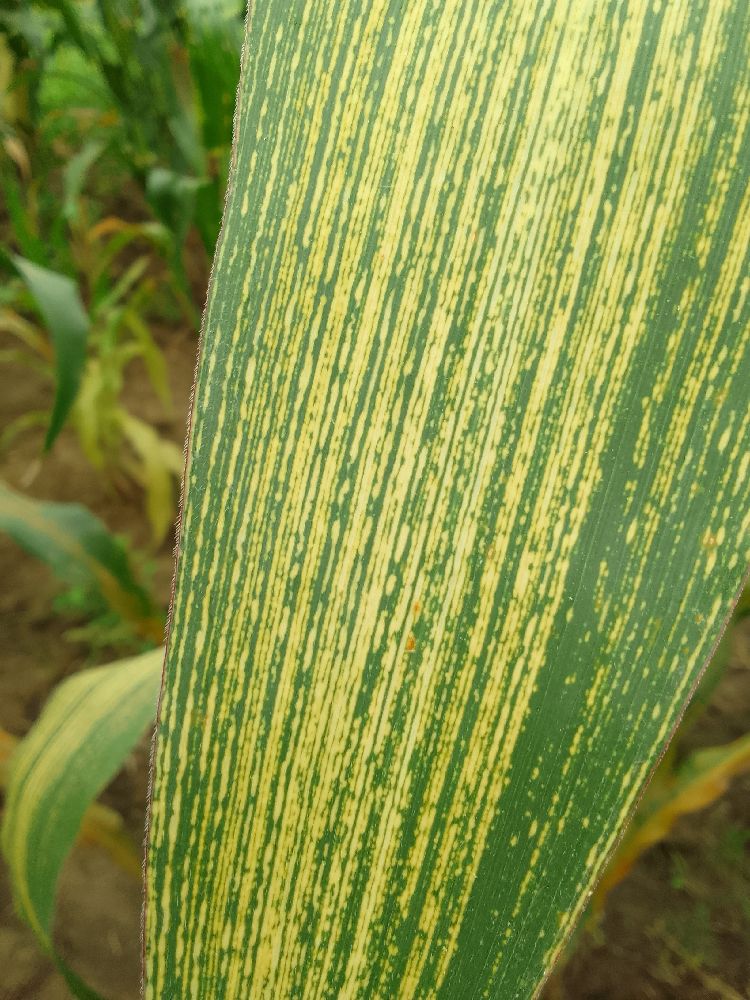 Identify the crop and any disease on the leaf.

maize, maize streak virus
